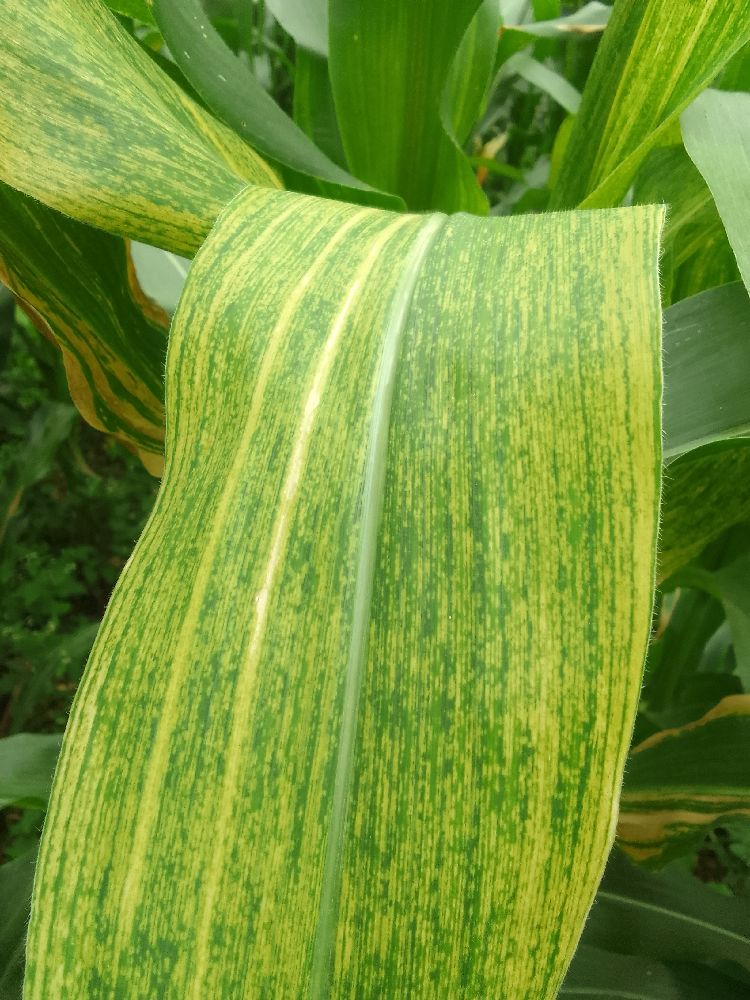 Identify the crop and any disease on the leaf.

maize, maize lethal necrosis
